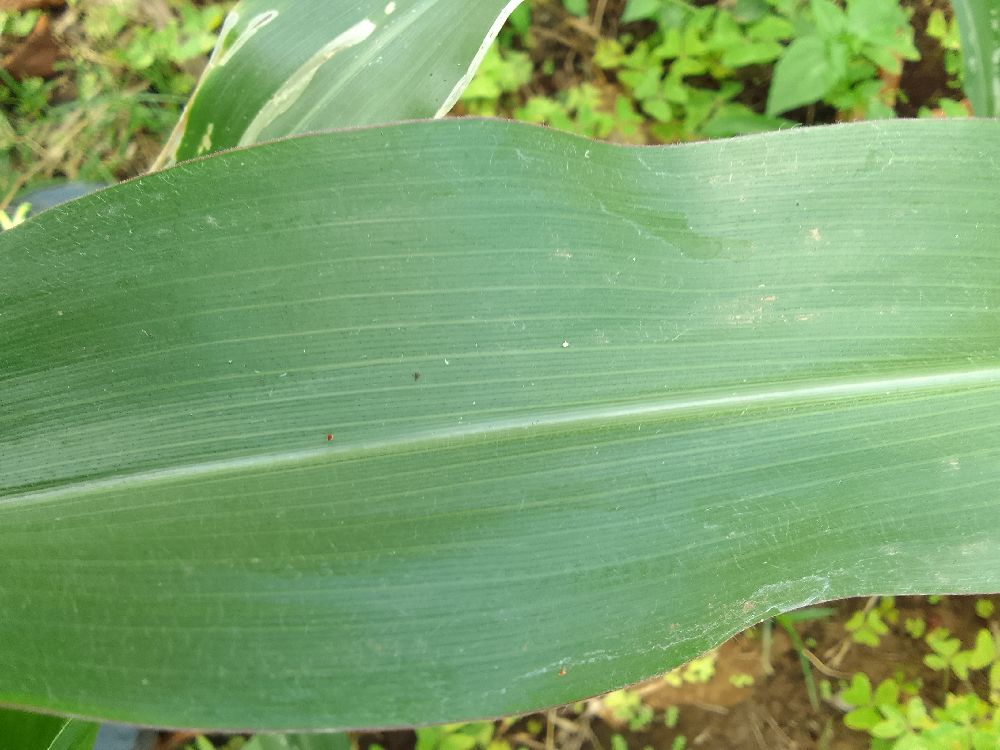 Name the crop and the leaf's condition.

maize, healthy
